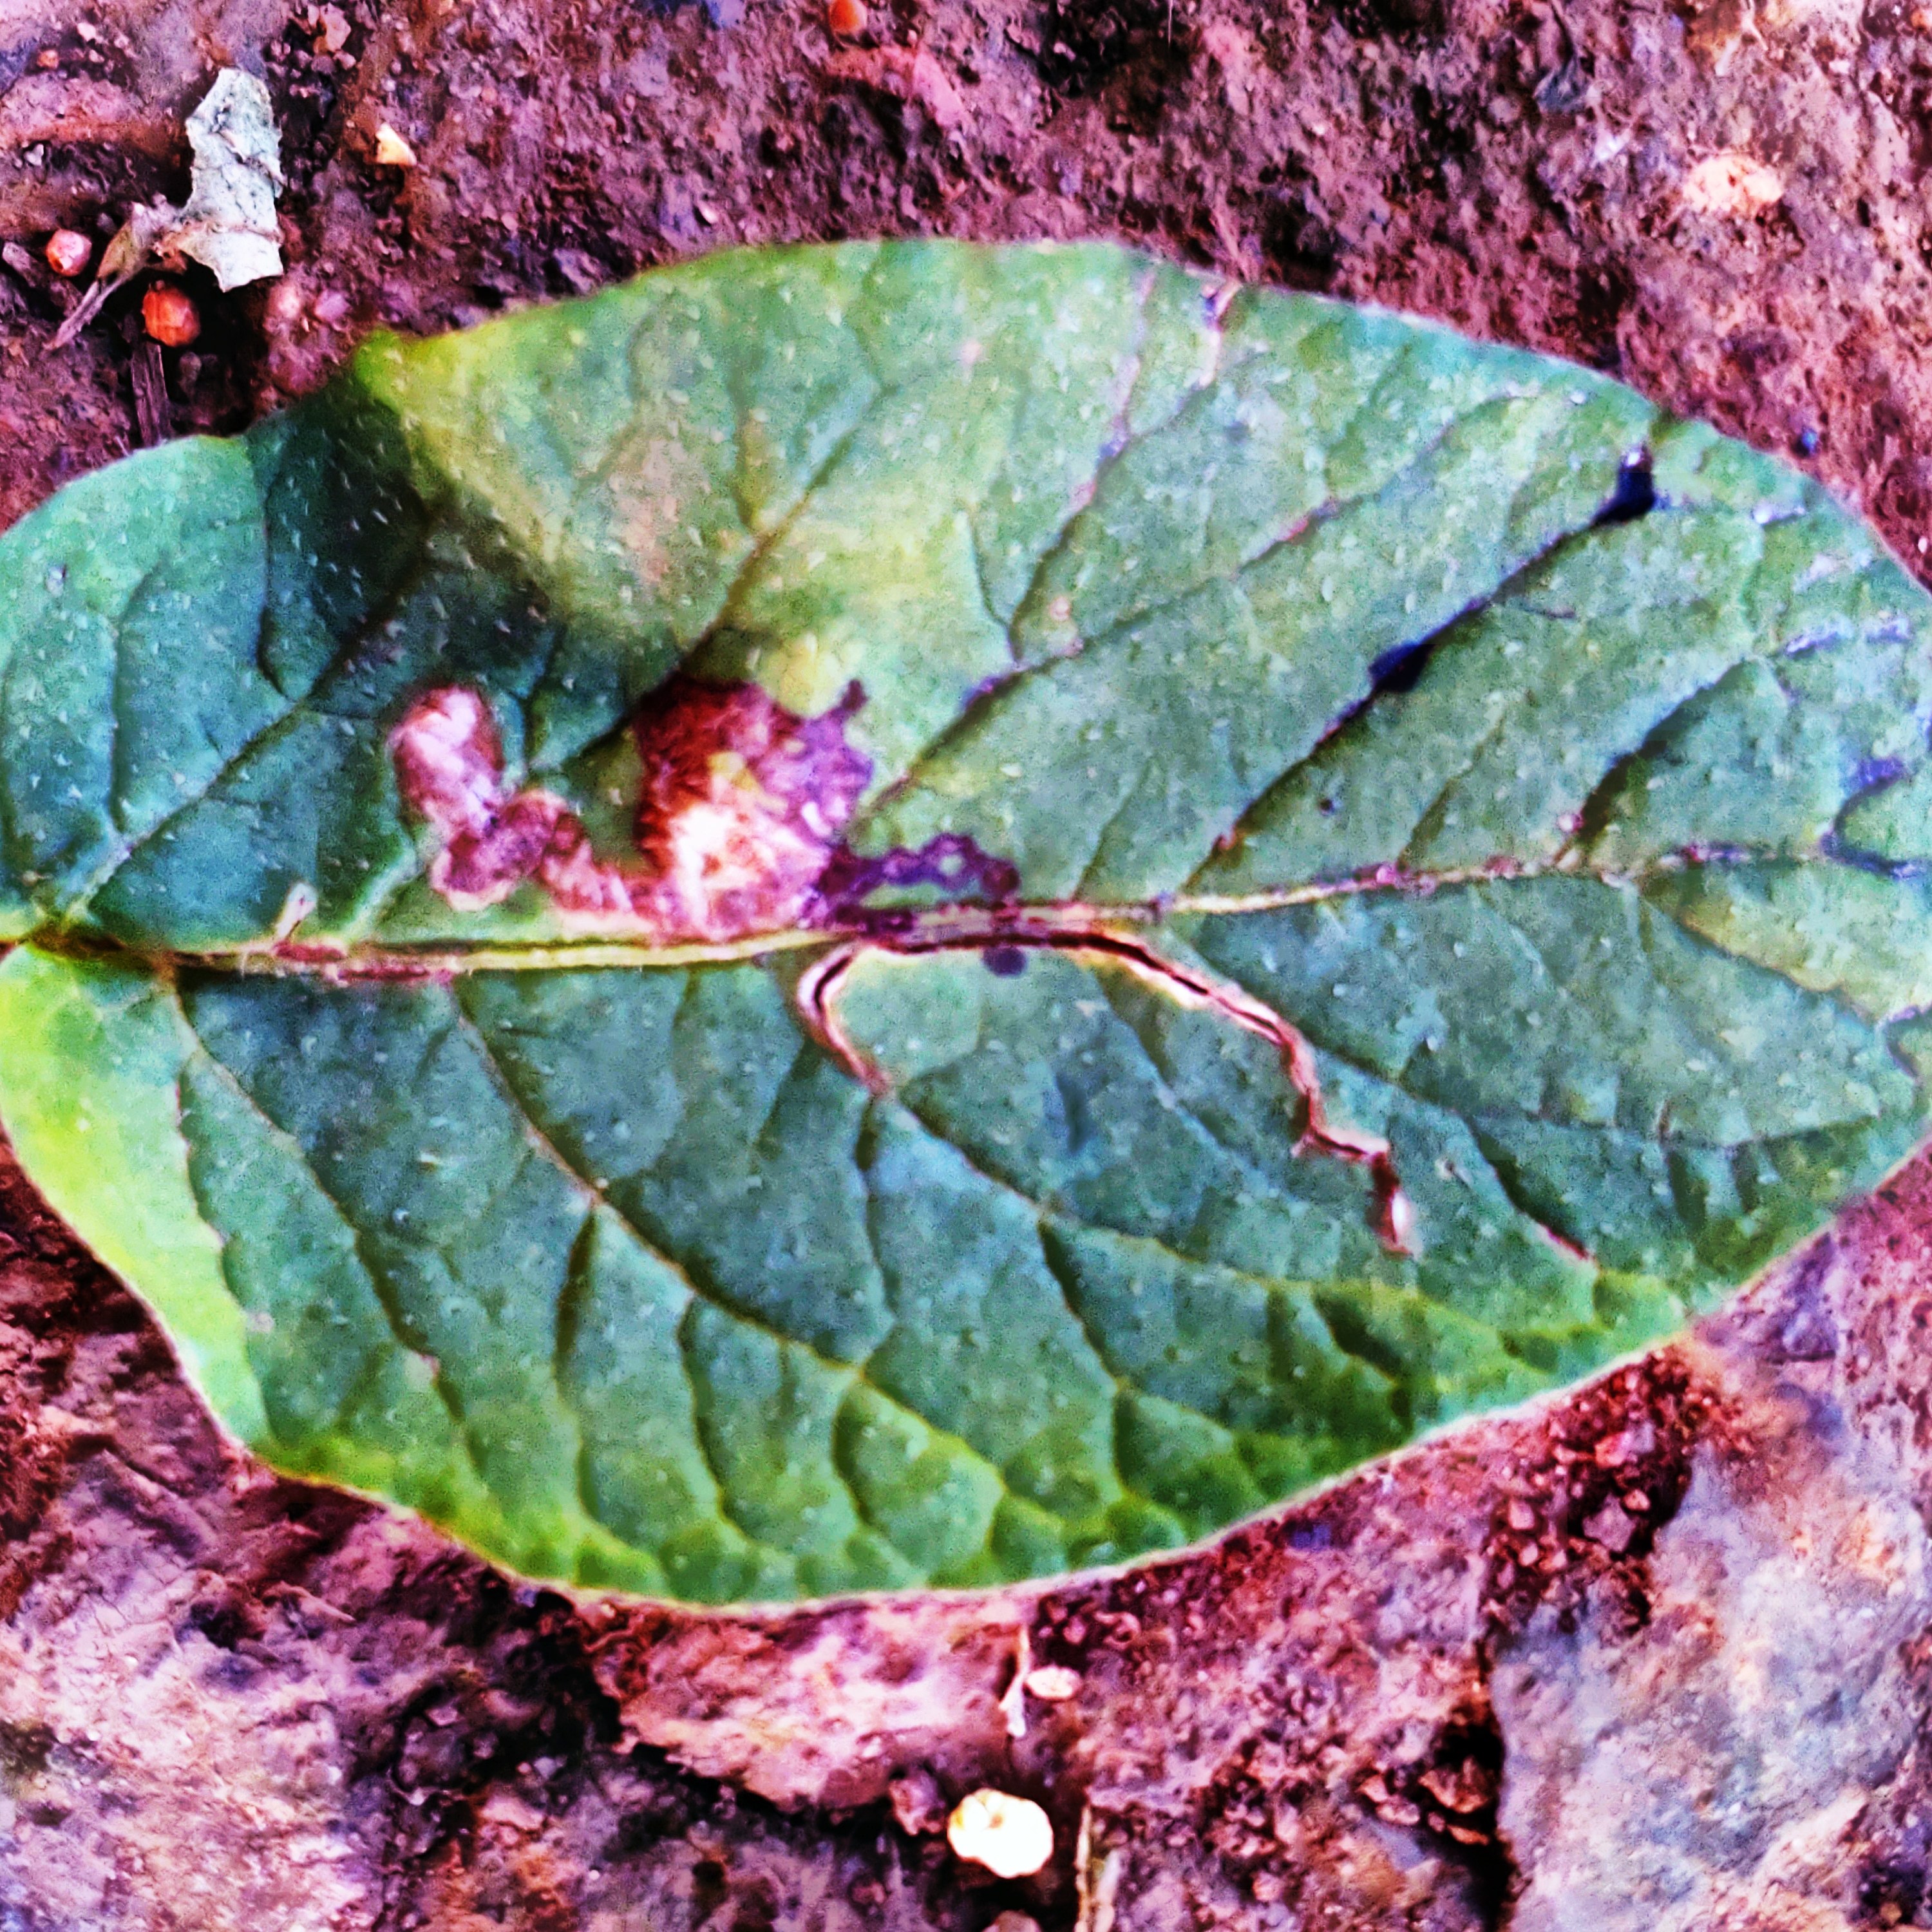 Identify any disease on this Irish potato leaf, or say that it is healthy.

late blight
